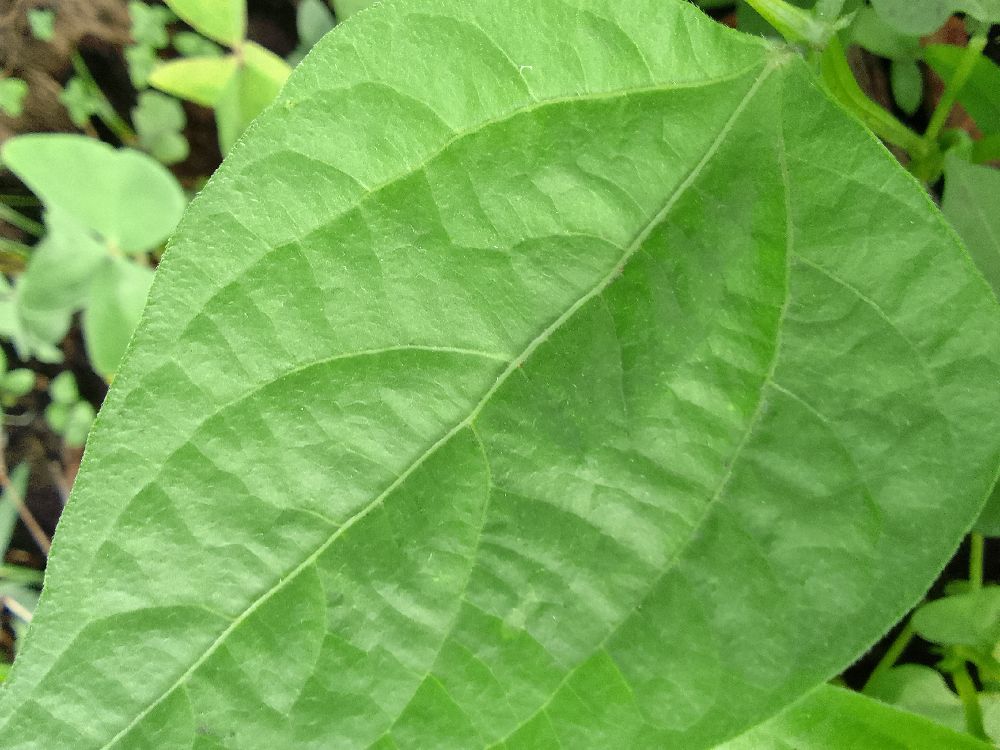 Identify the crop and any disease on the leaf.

common bean, healthy
